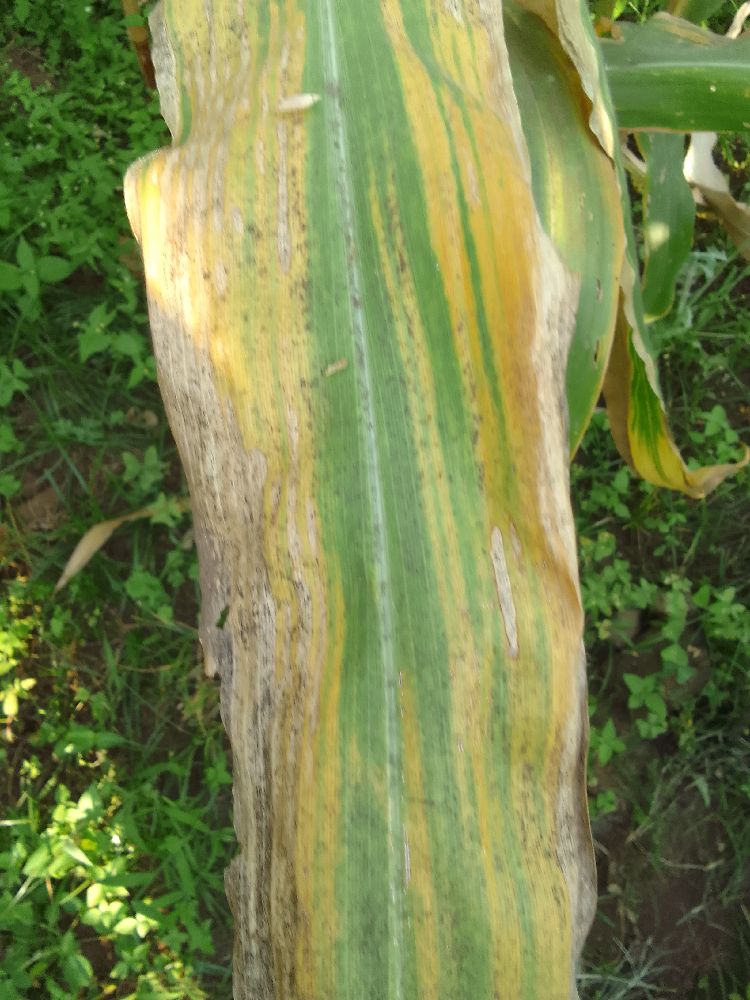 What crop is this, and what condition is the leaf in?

maize, maize lethal necrosis
